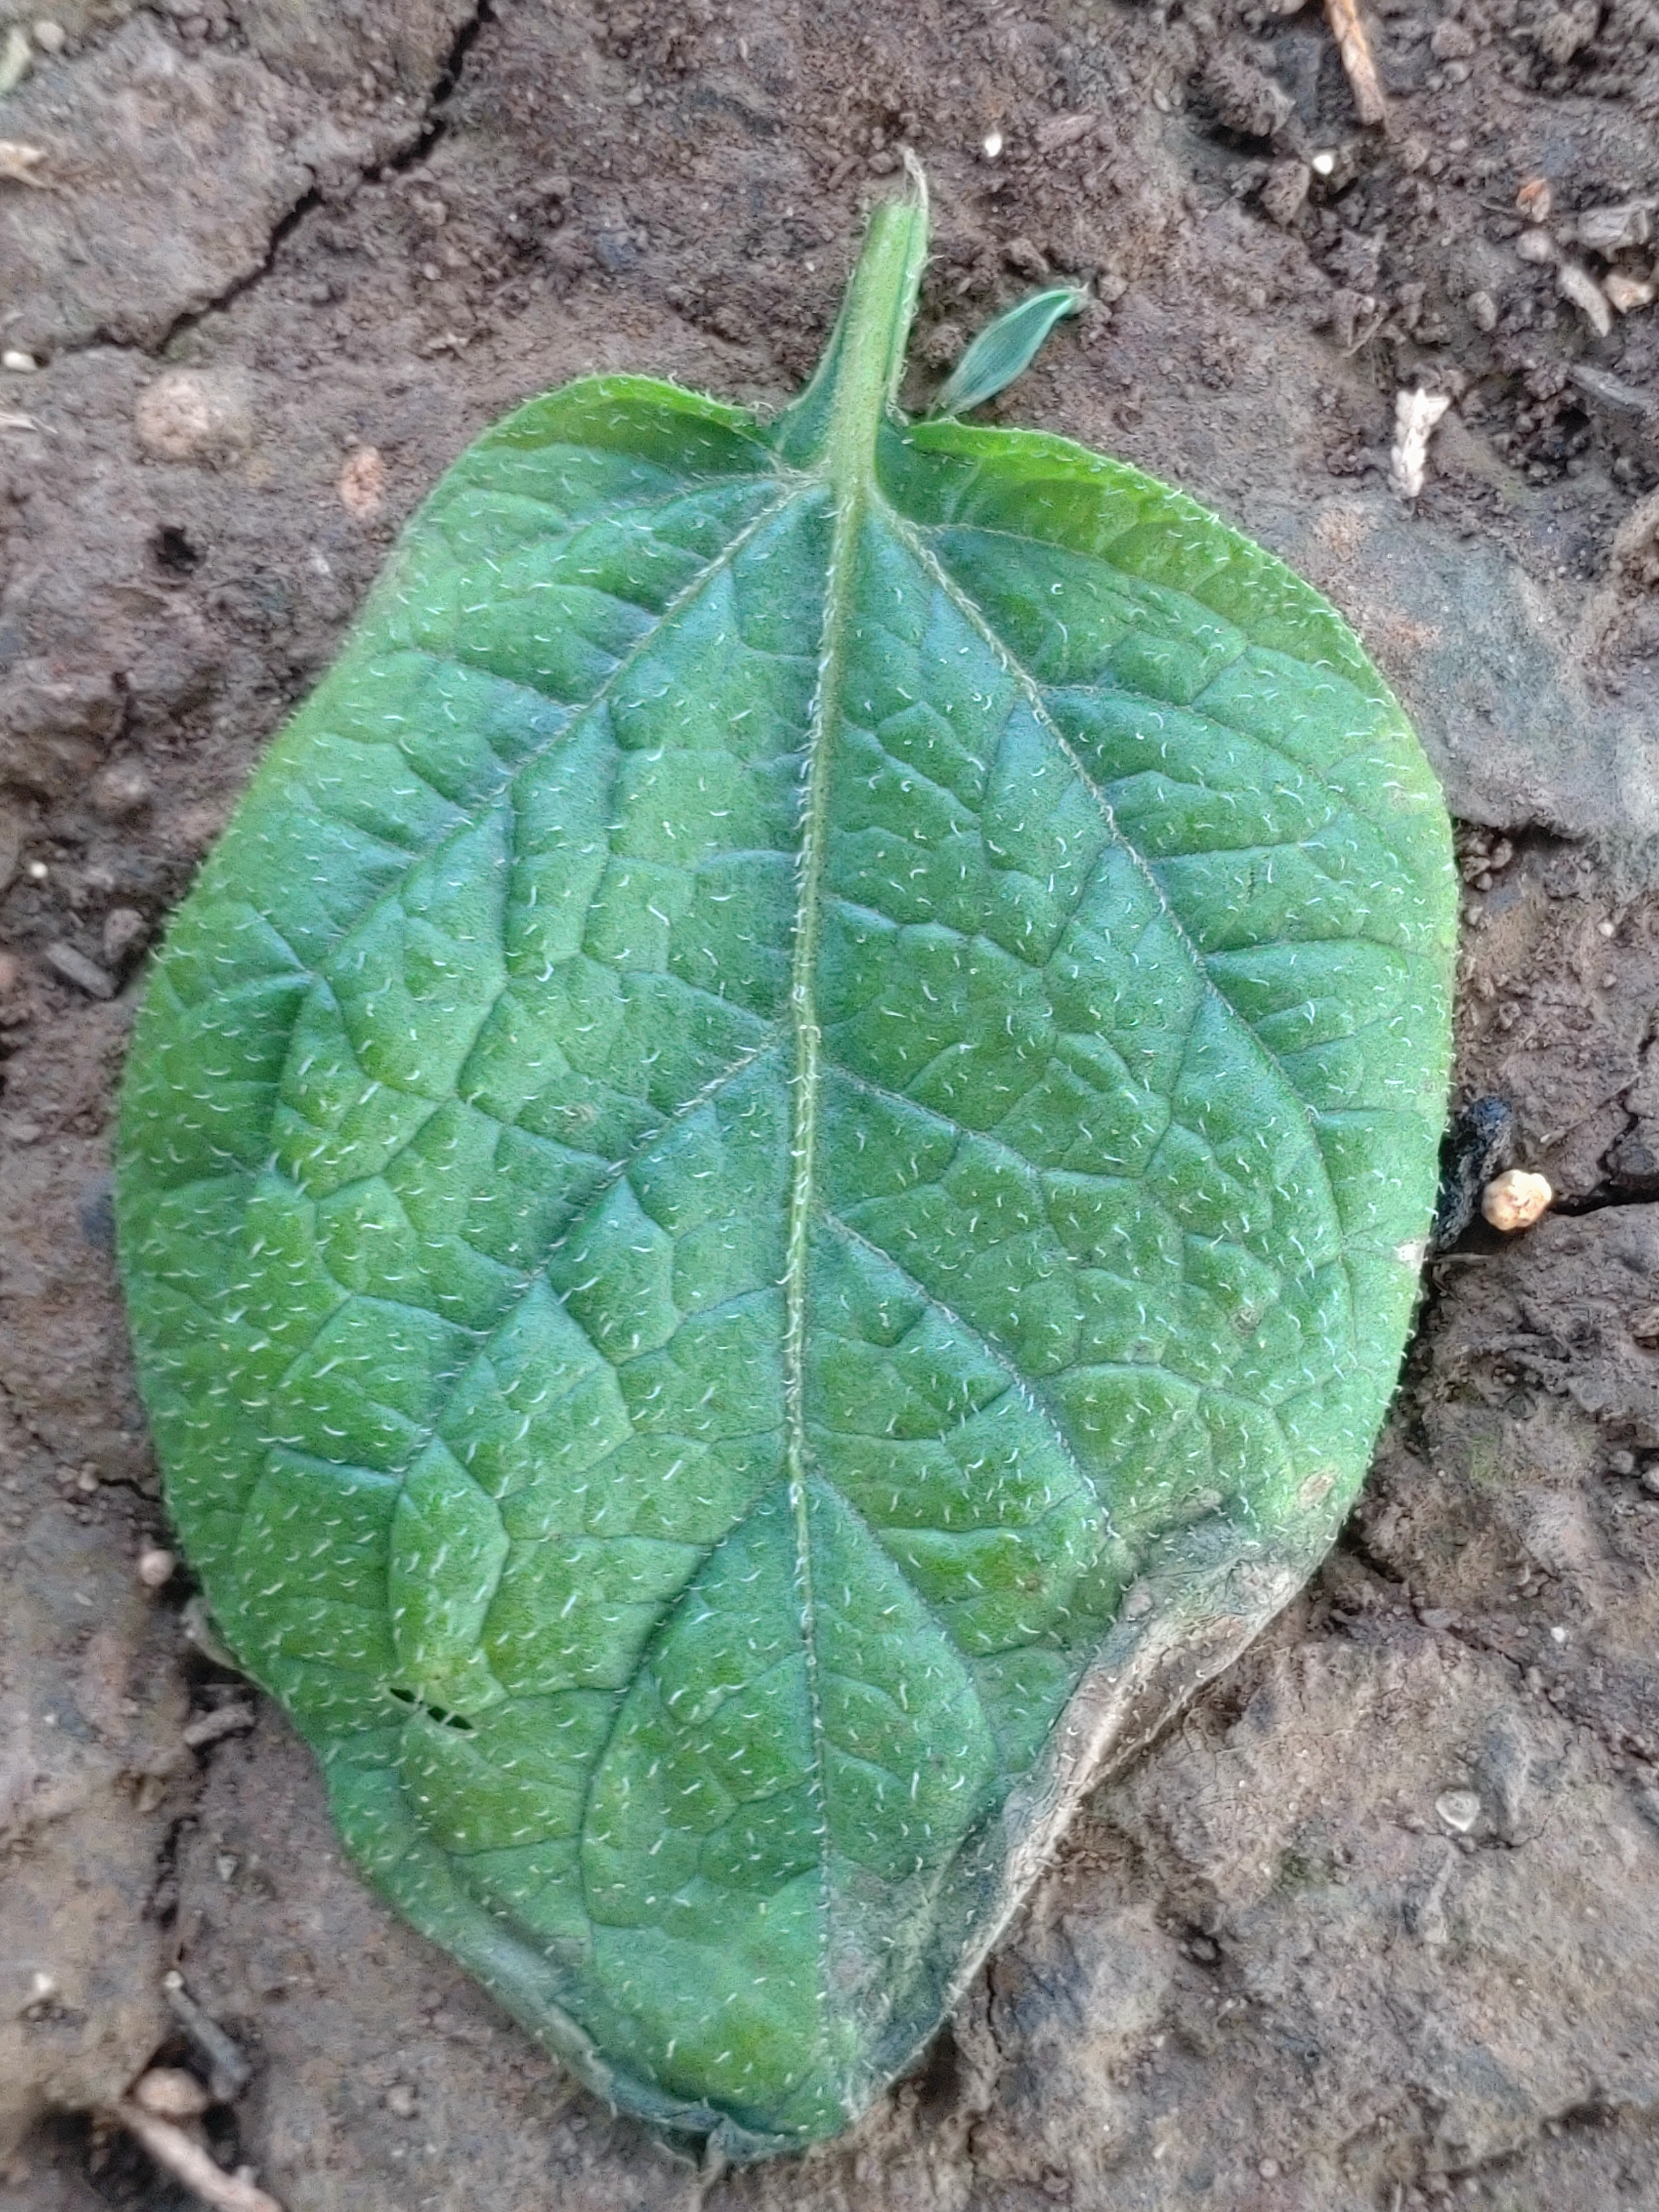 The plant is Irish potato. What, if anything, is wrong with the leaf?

early blight
